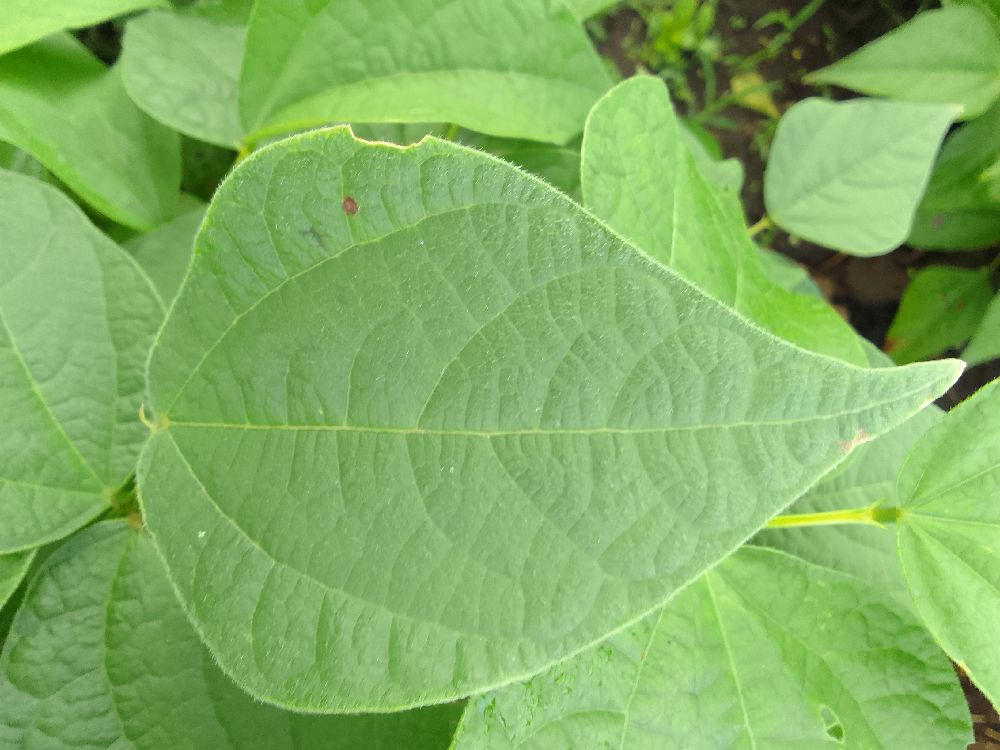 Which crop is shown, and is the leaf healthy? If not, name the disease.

common bean, healthy
